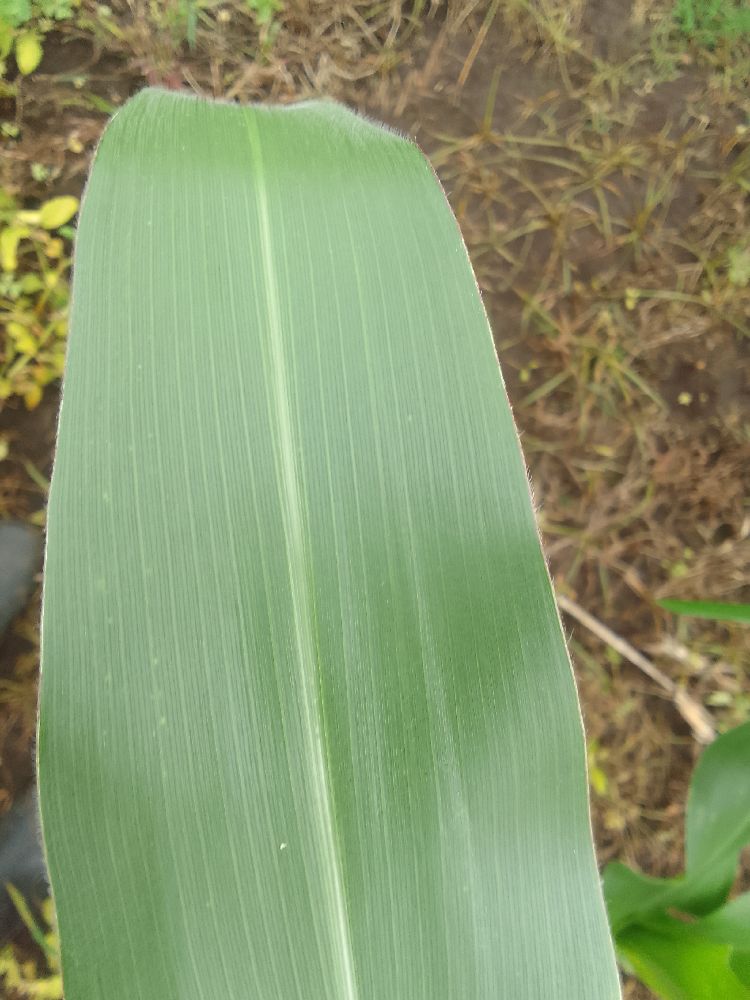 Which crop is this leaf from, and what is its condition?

maize, healthy
